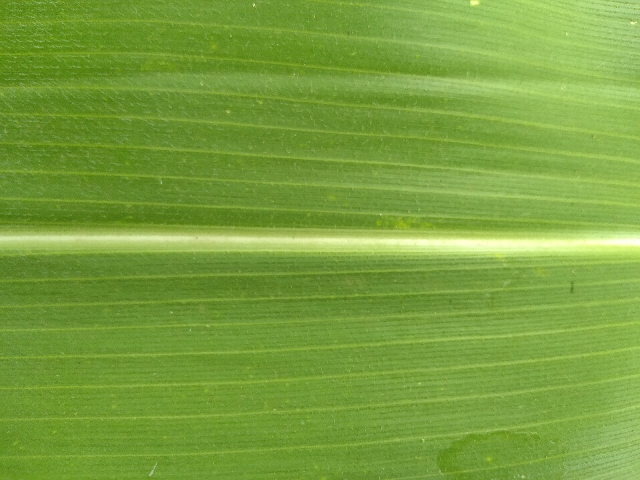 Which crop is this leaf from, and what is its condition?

maize, healthy
